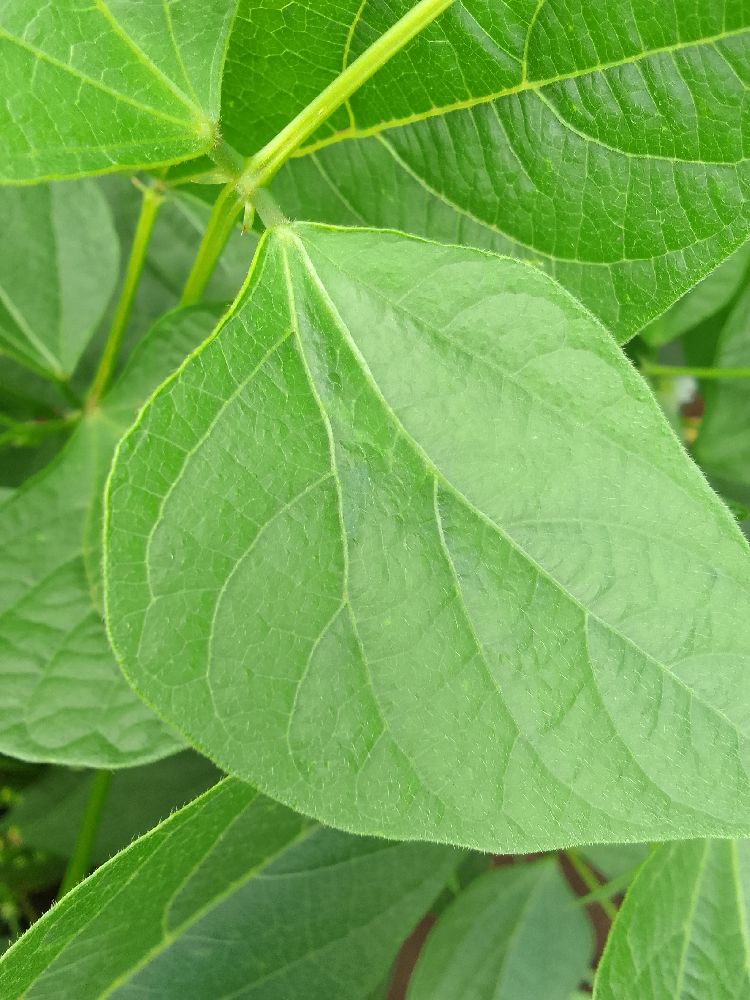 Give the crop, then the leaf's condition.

common bean, healthy
